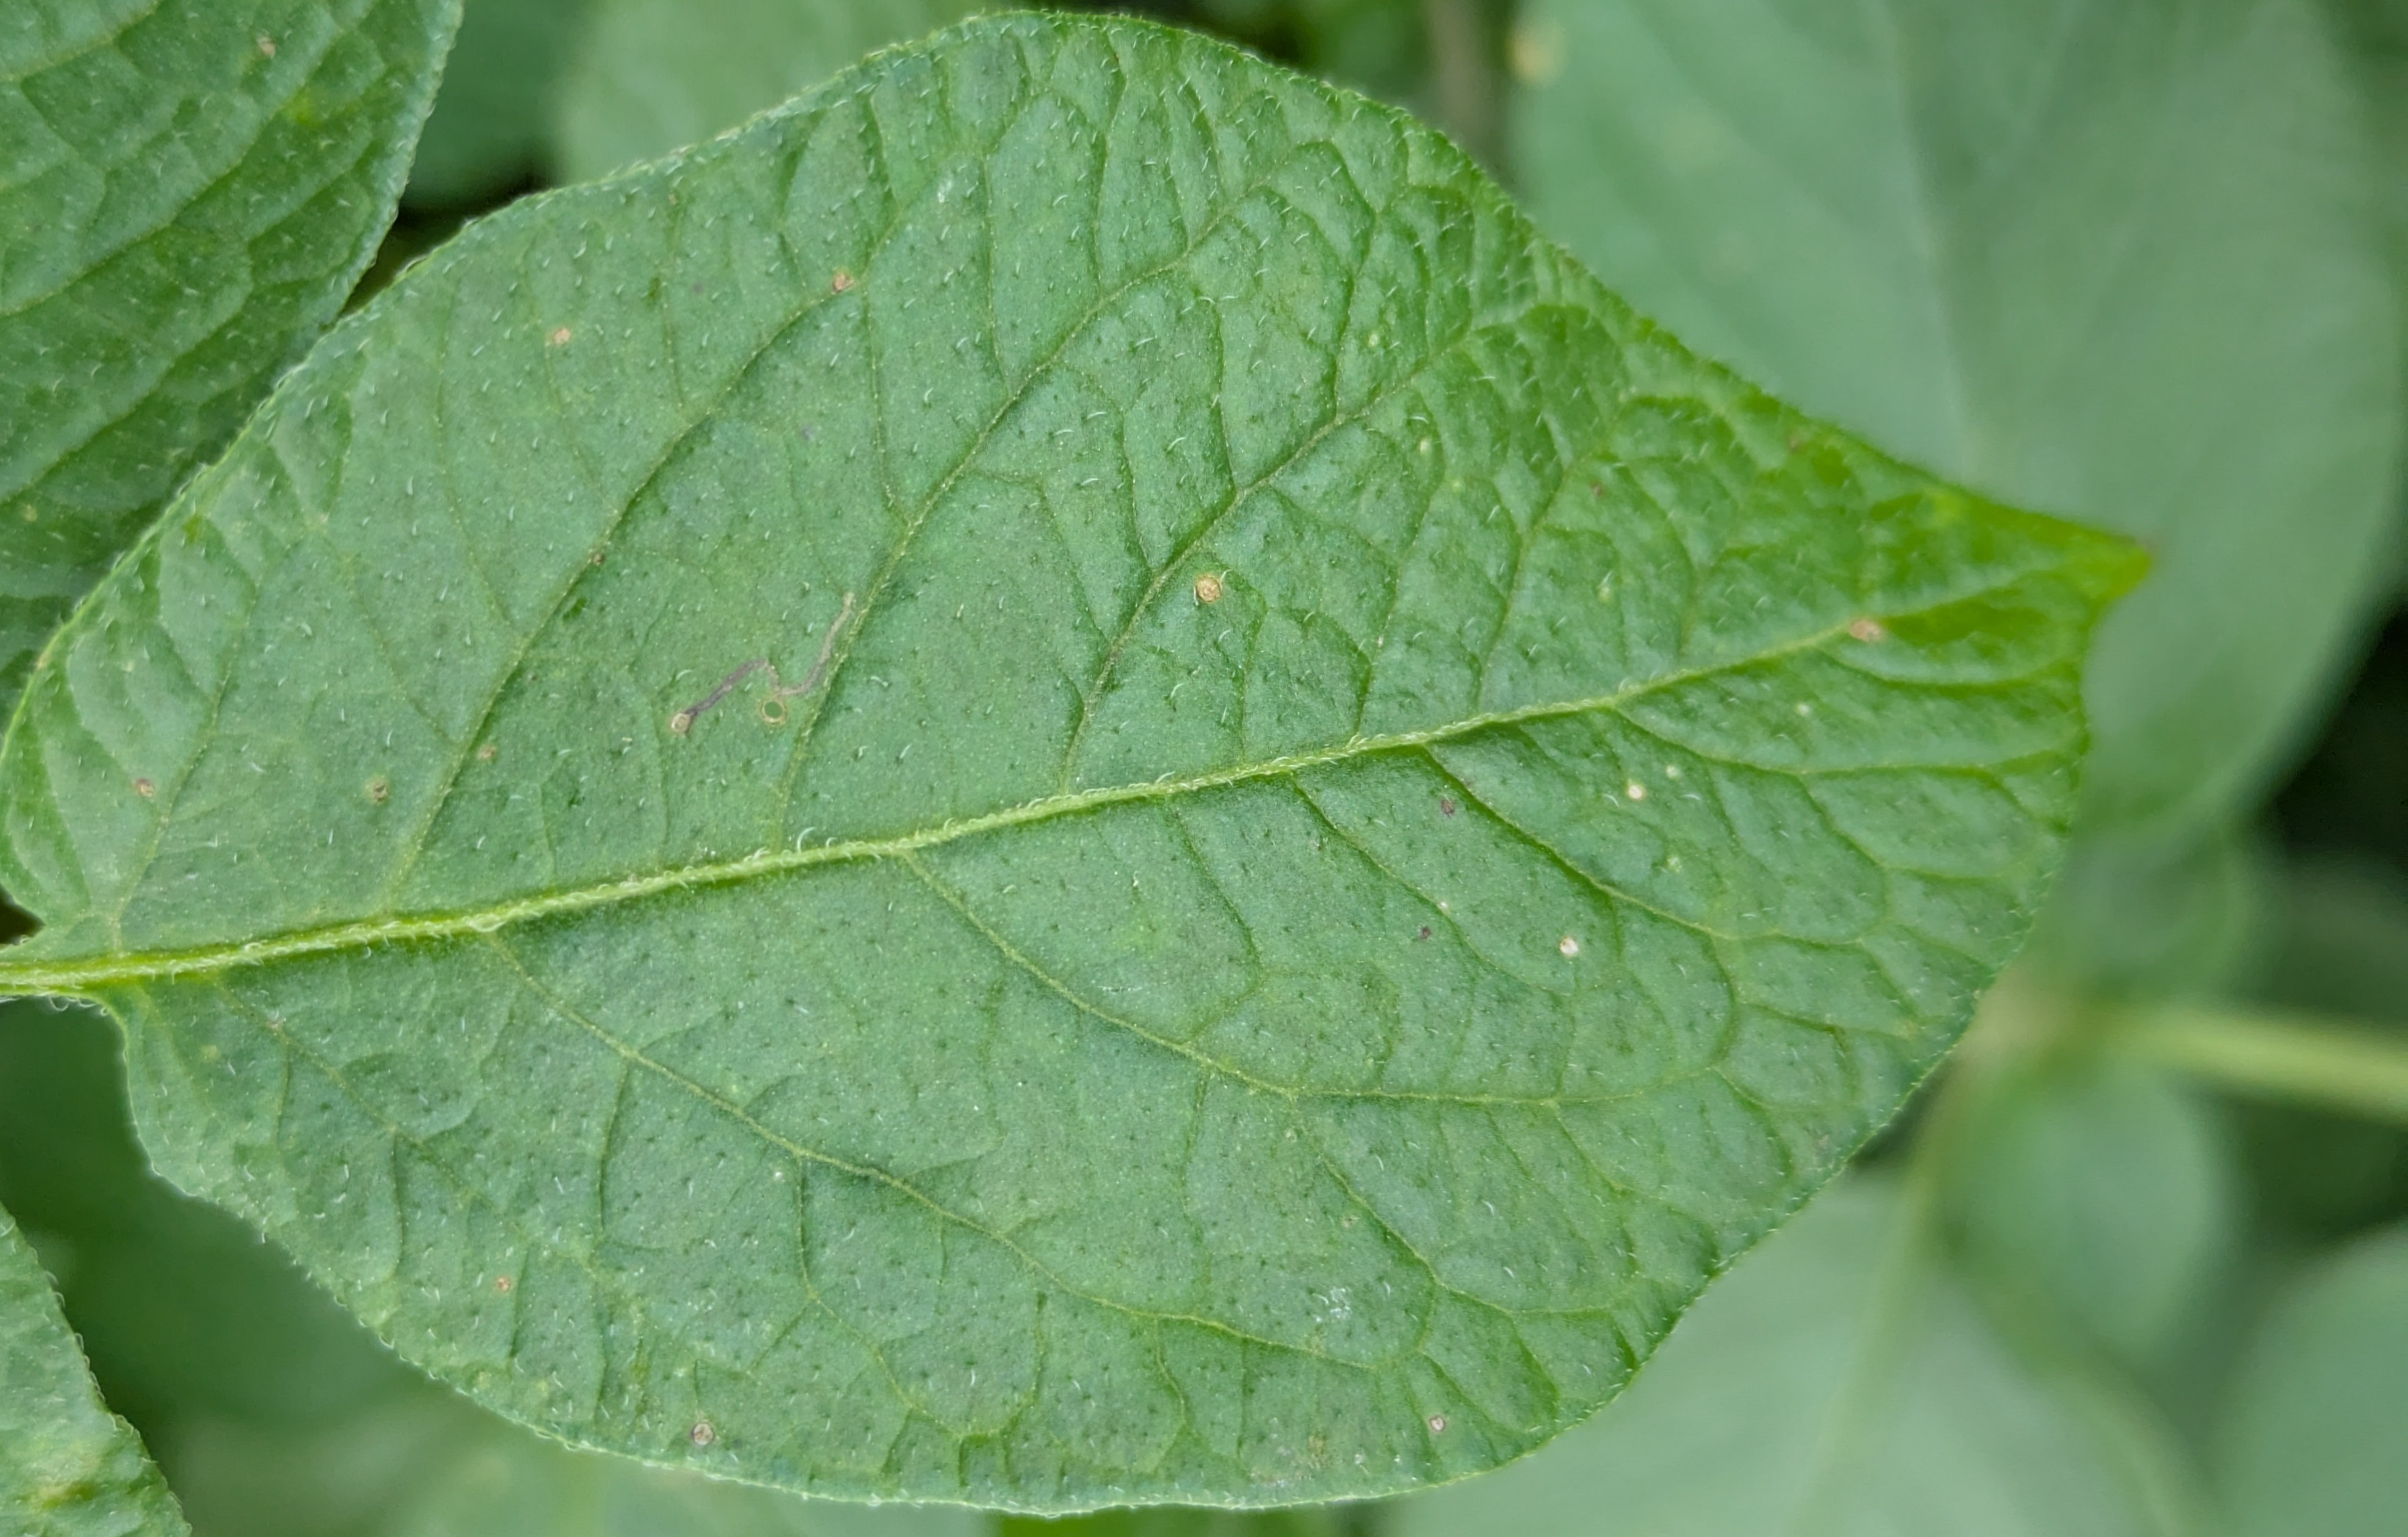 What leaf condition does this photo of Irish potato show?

healthy
